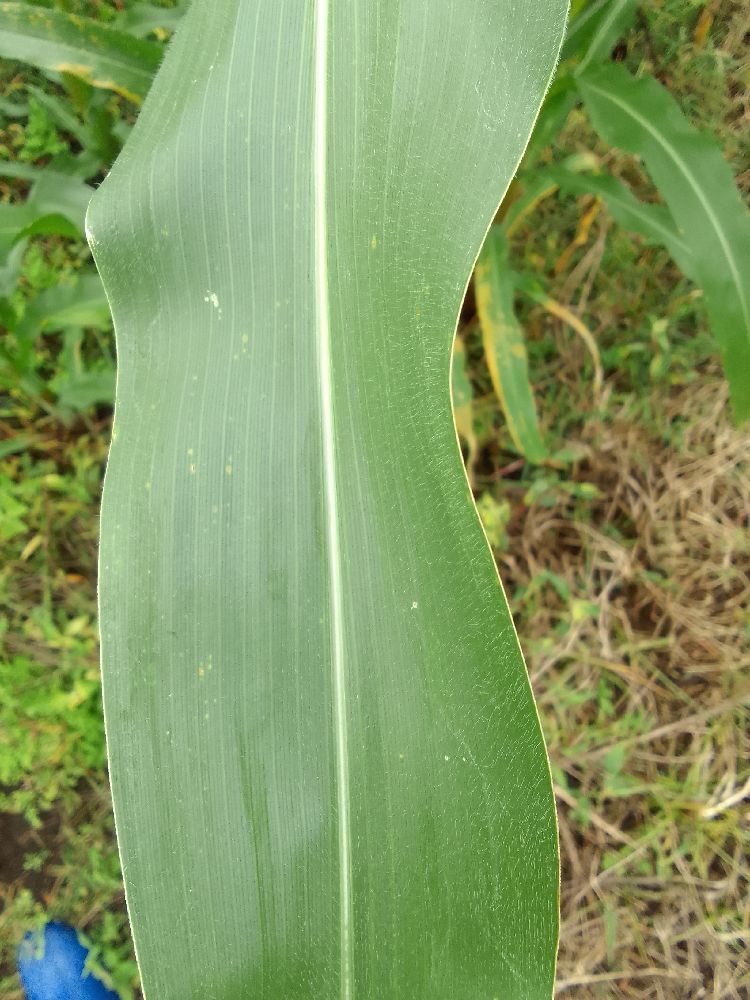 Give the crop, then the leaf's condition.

maize, healthy
